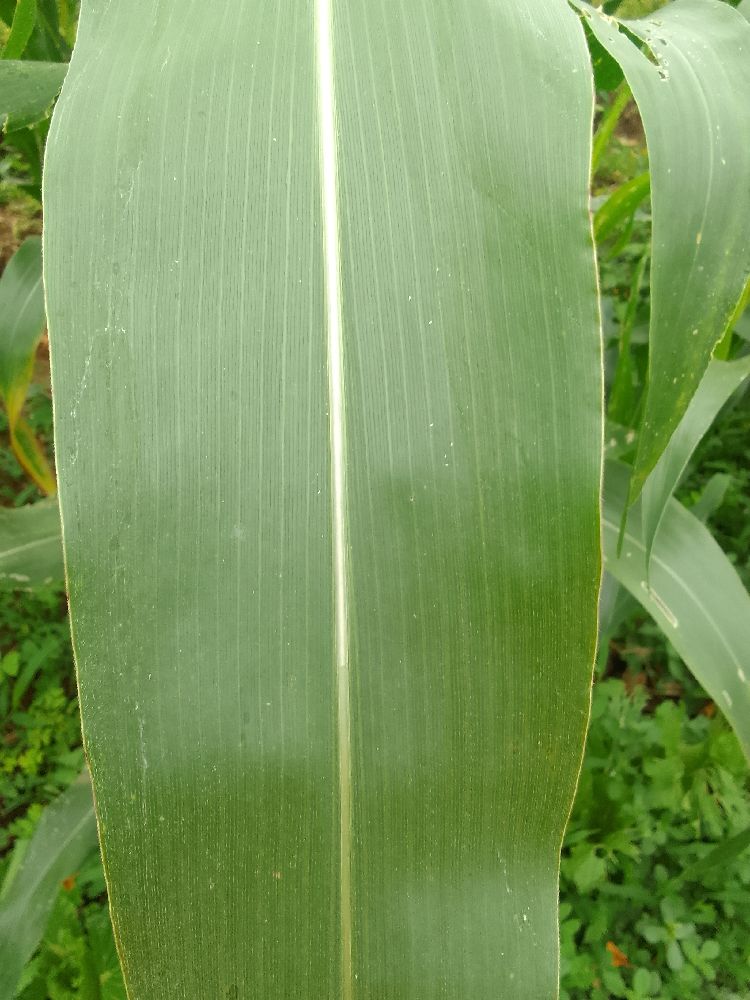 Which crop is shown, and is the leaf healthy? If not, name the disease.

maize, healthy
